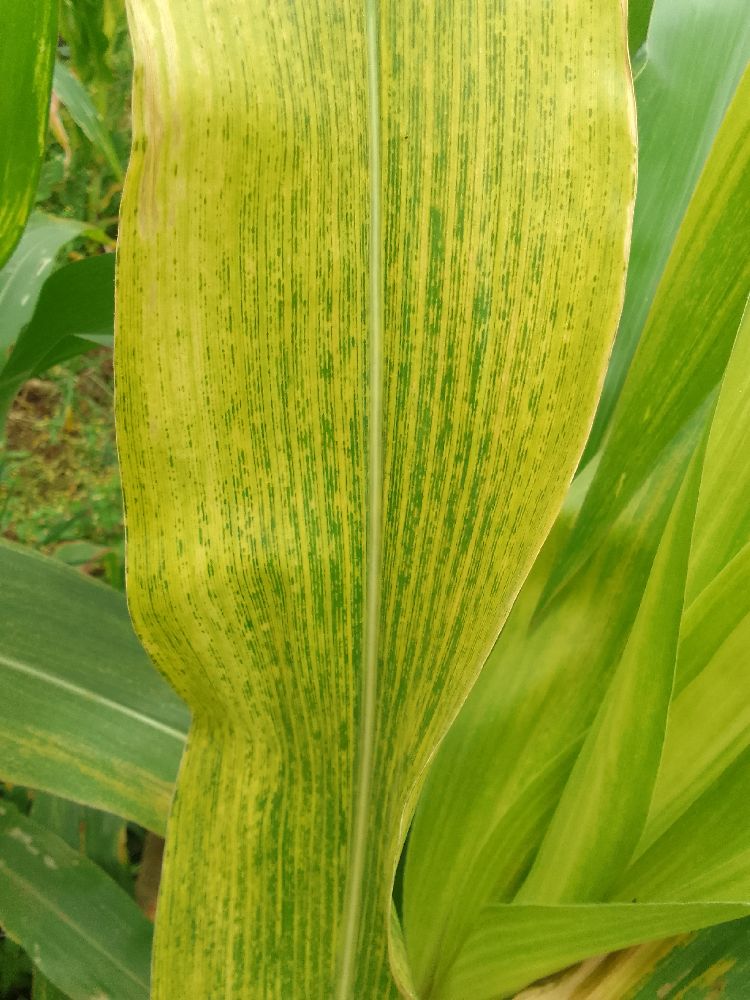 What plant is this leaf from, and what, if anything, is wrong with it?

maize, maize lethal necrosis
